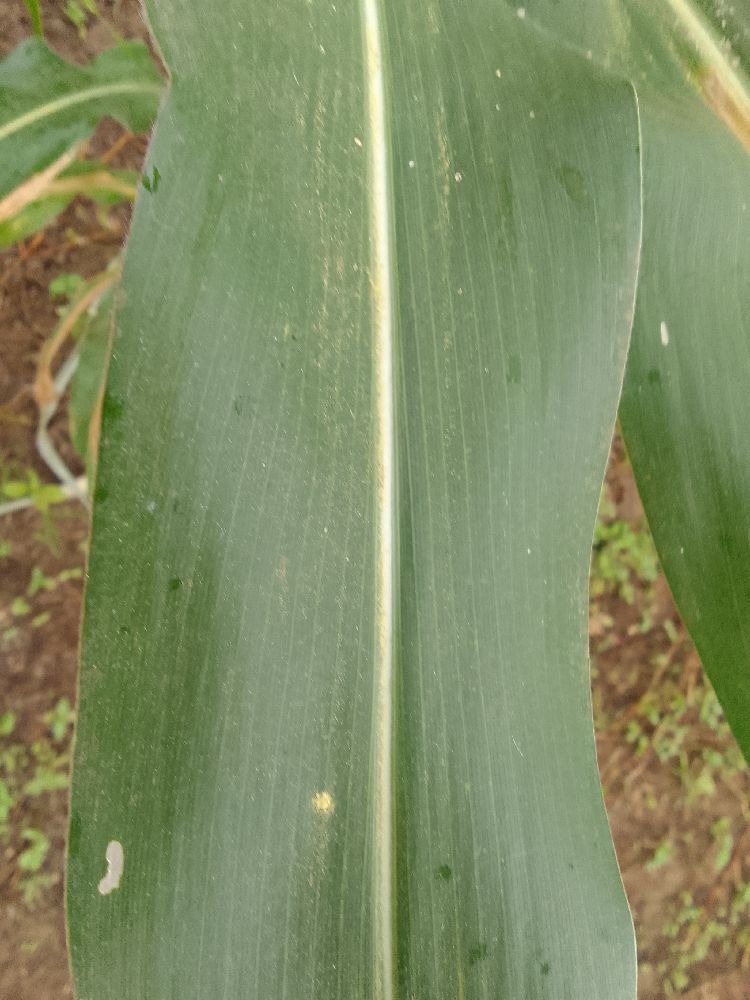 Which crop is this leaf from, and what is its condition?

maize, healthy
